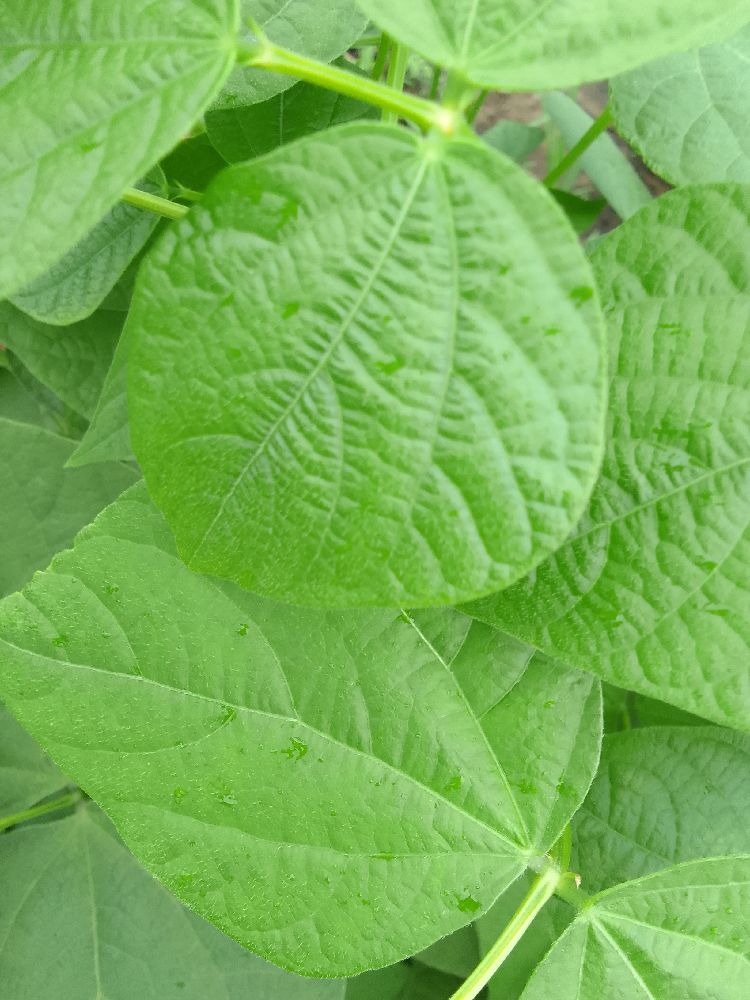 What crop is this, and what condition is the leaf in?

common bean, healthy
